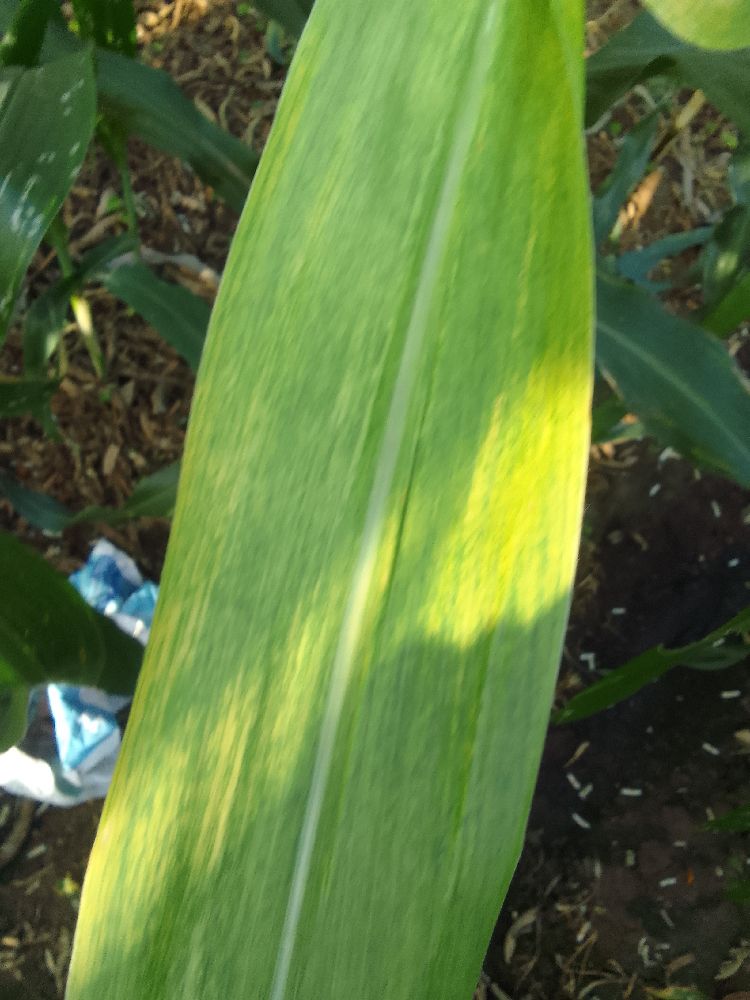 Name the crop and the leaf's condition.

maize, maize lethal necrosis
